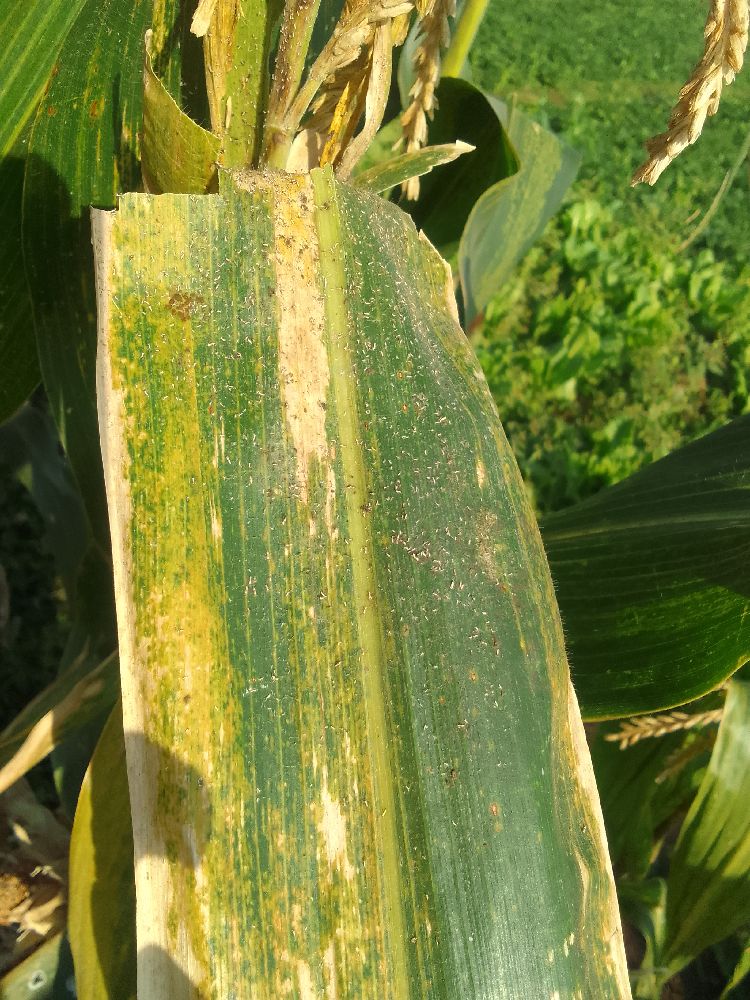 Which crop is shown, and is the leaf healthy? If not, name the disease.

maize, maize lethal necrosis
